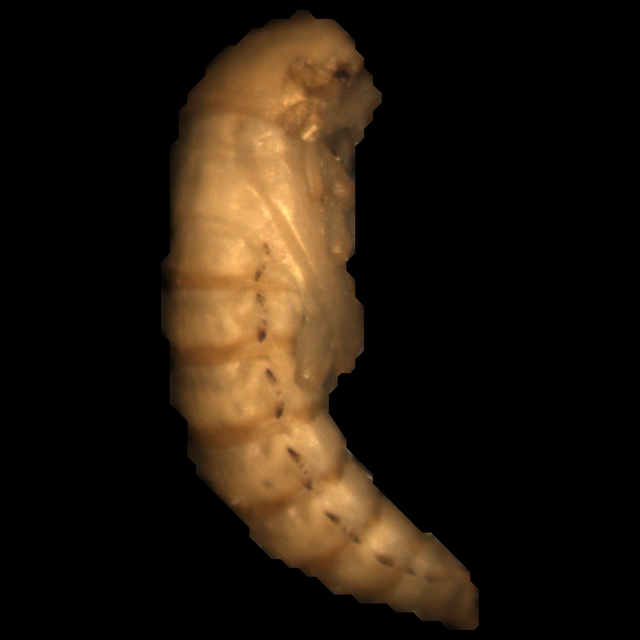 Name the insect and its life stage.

mealworm pupa
